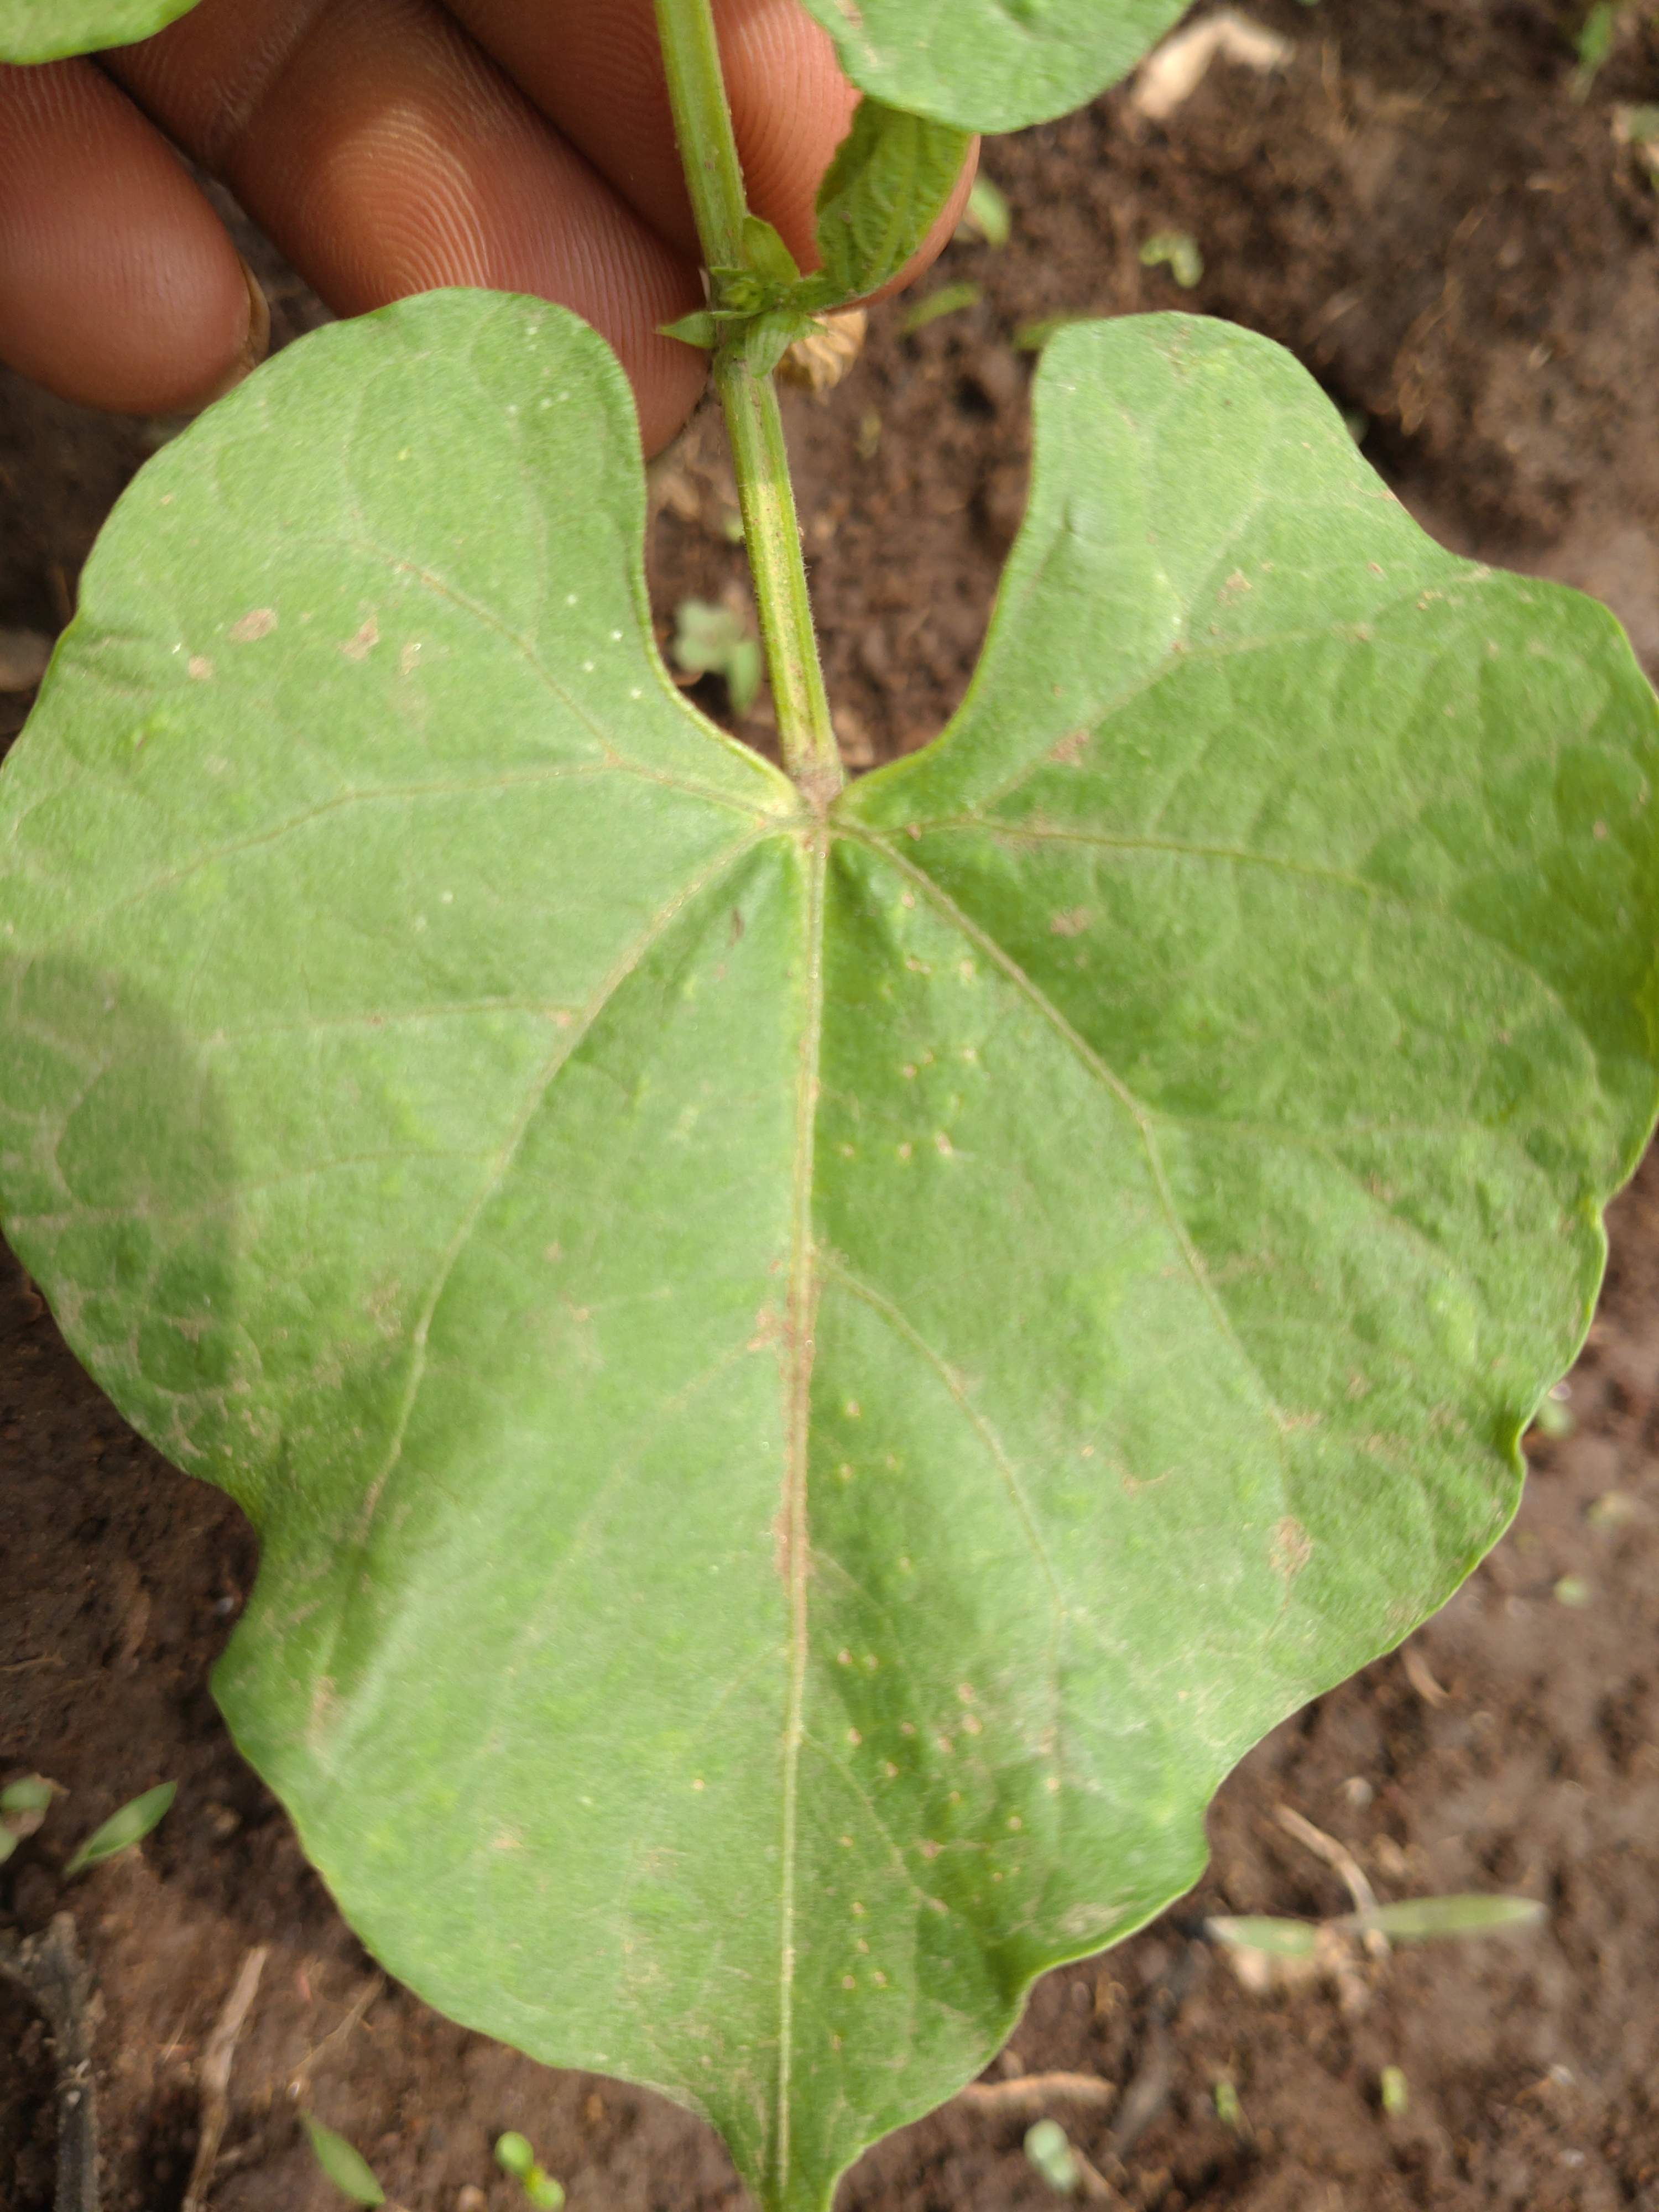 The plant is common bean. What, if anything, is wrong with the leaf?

healthy
